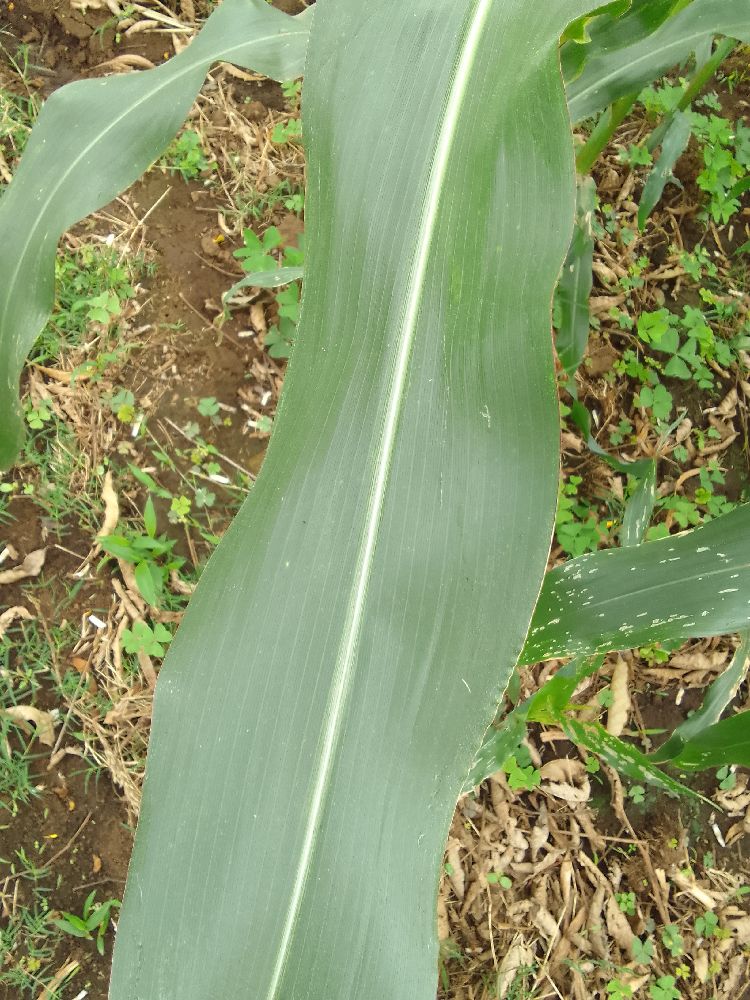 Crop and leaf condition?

maize, healthy
